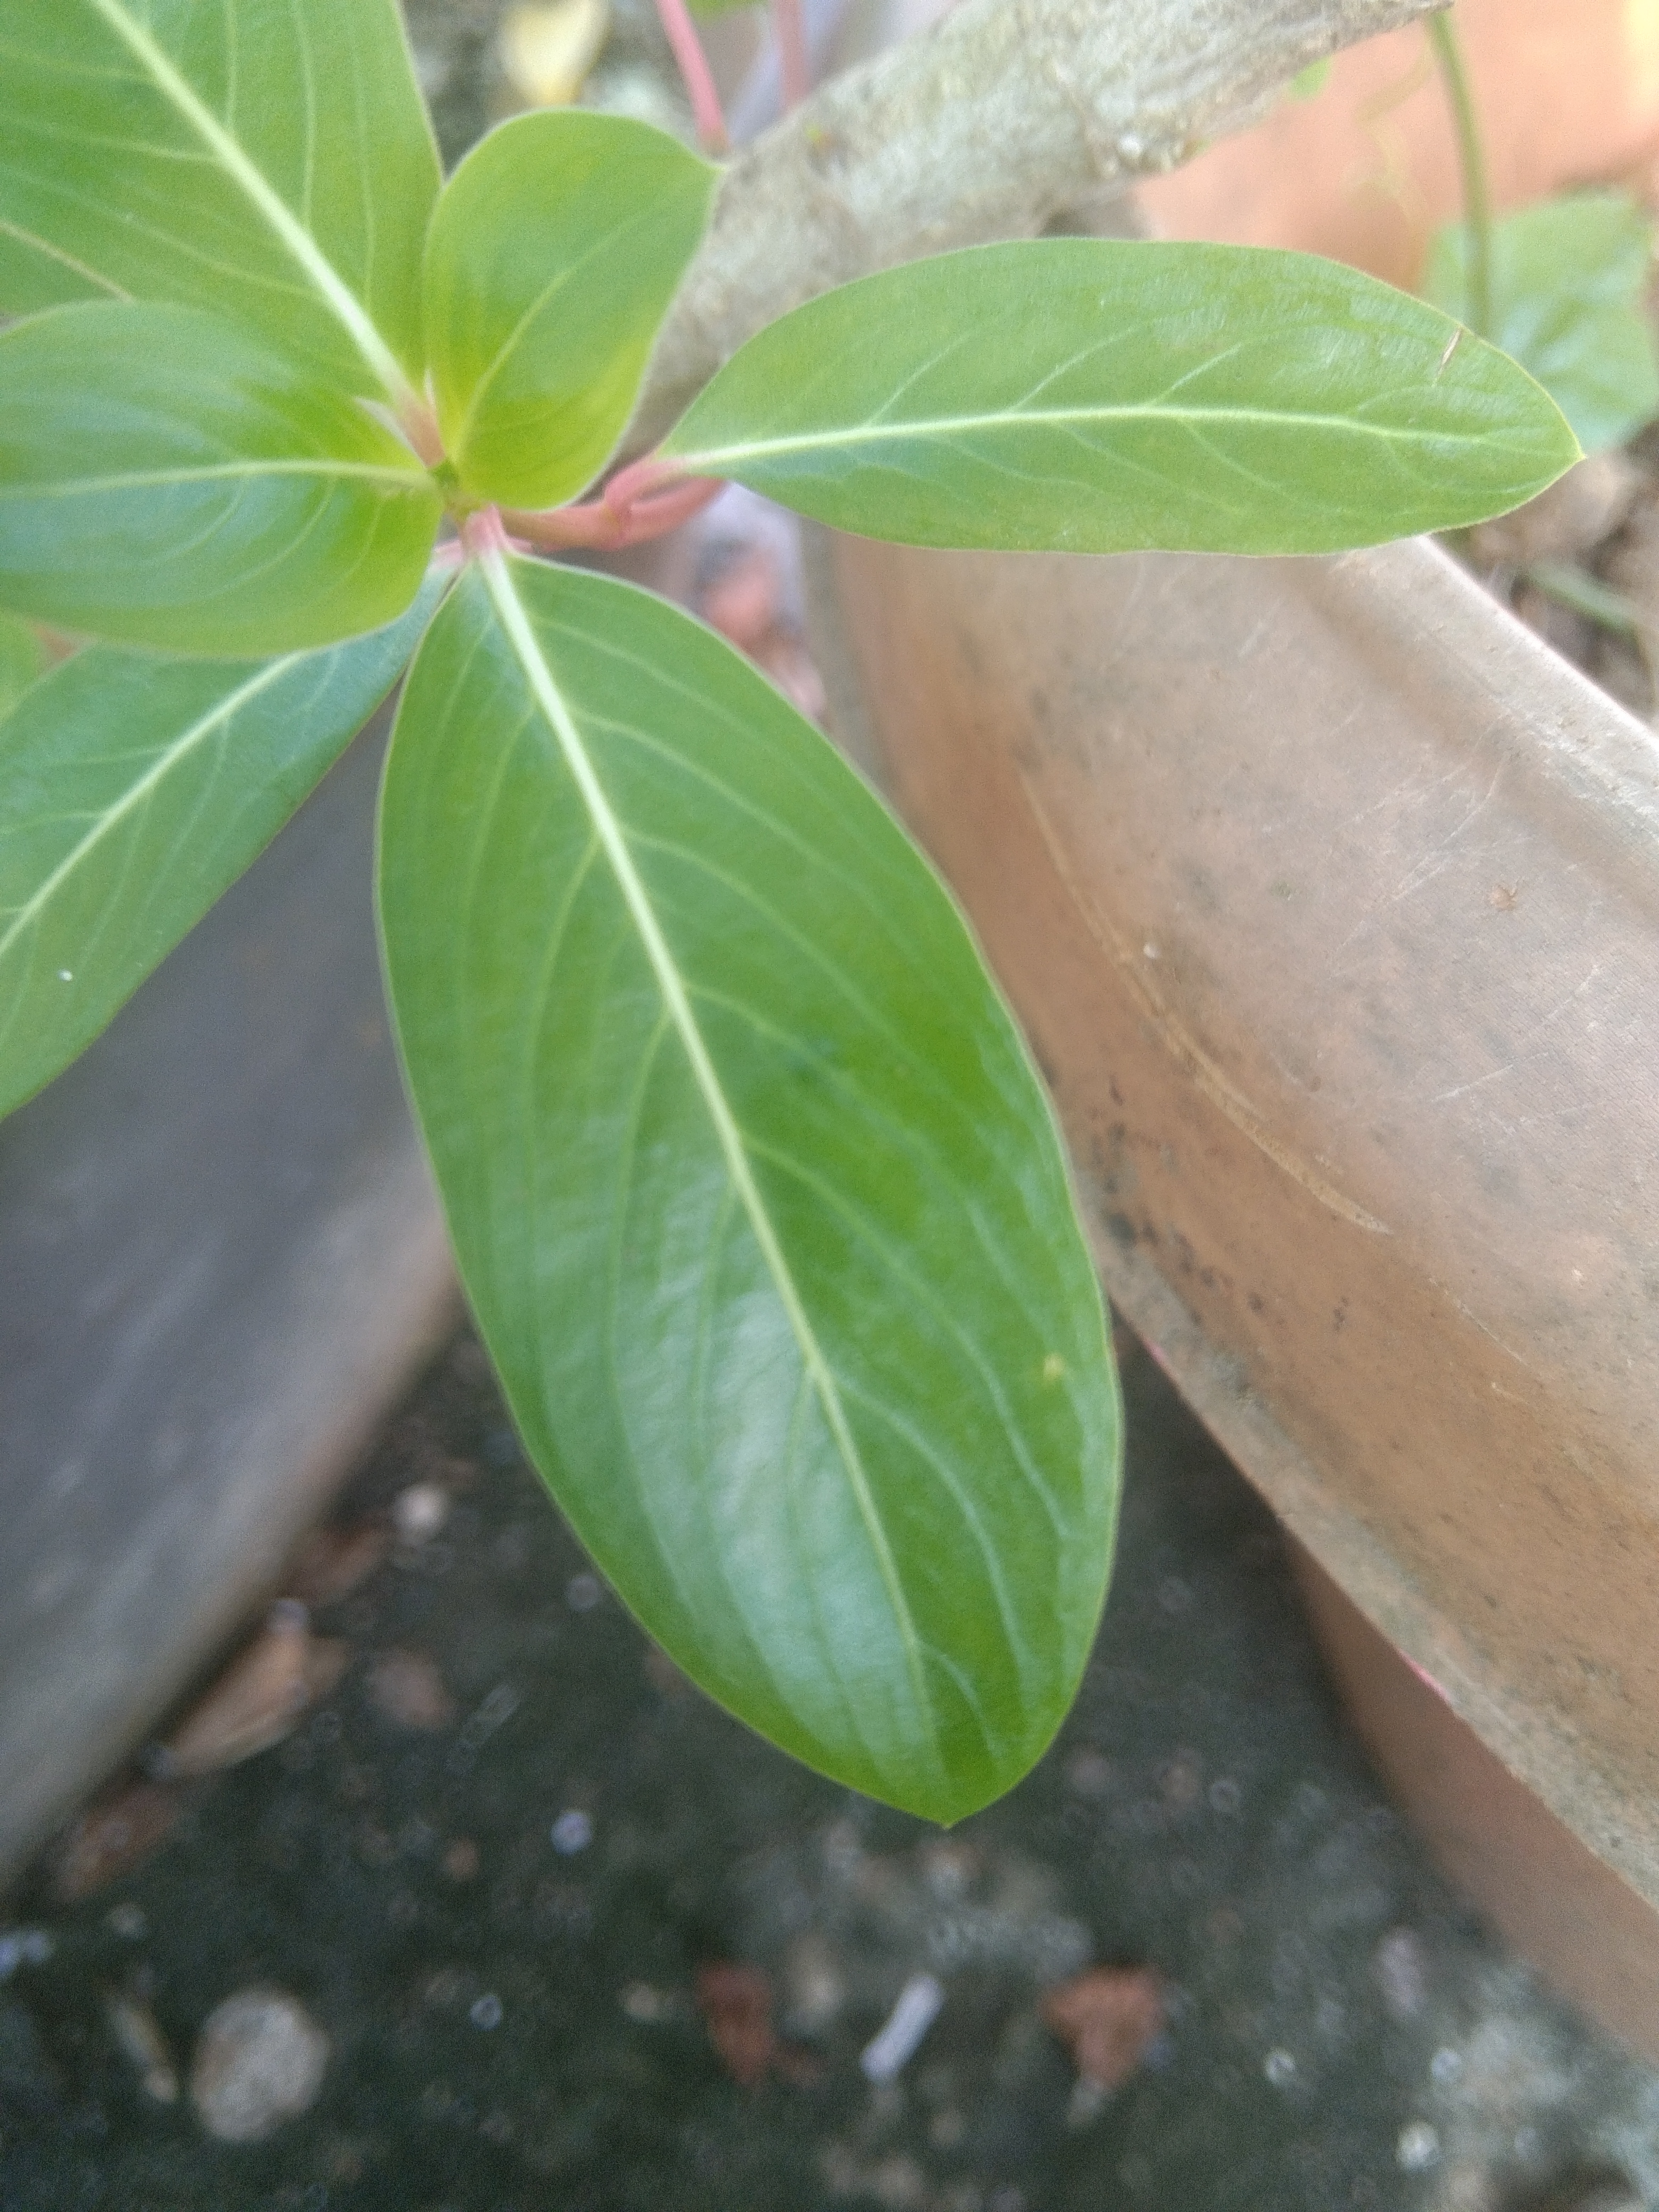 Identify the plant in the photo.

rose periwinkle
